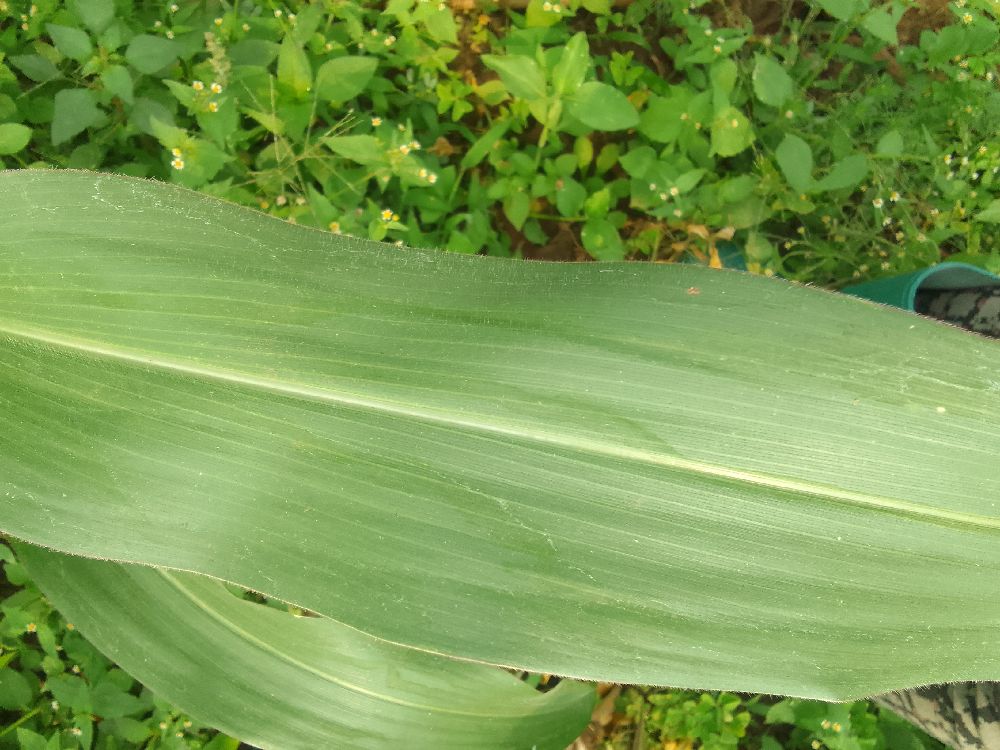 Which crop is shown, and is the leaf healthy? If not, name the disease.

maize, healthy
